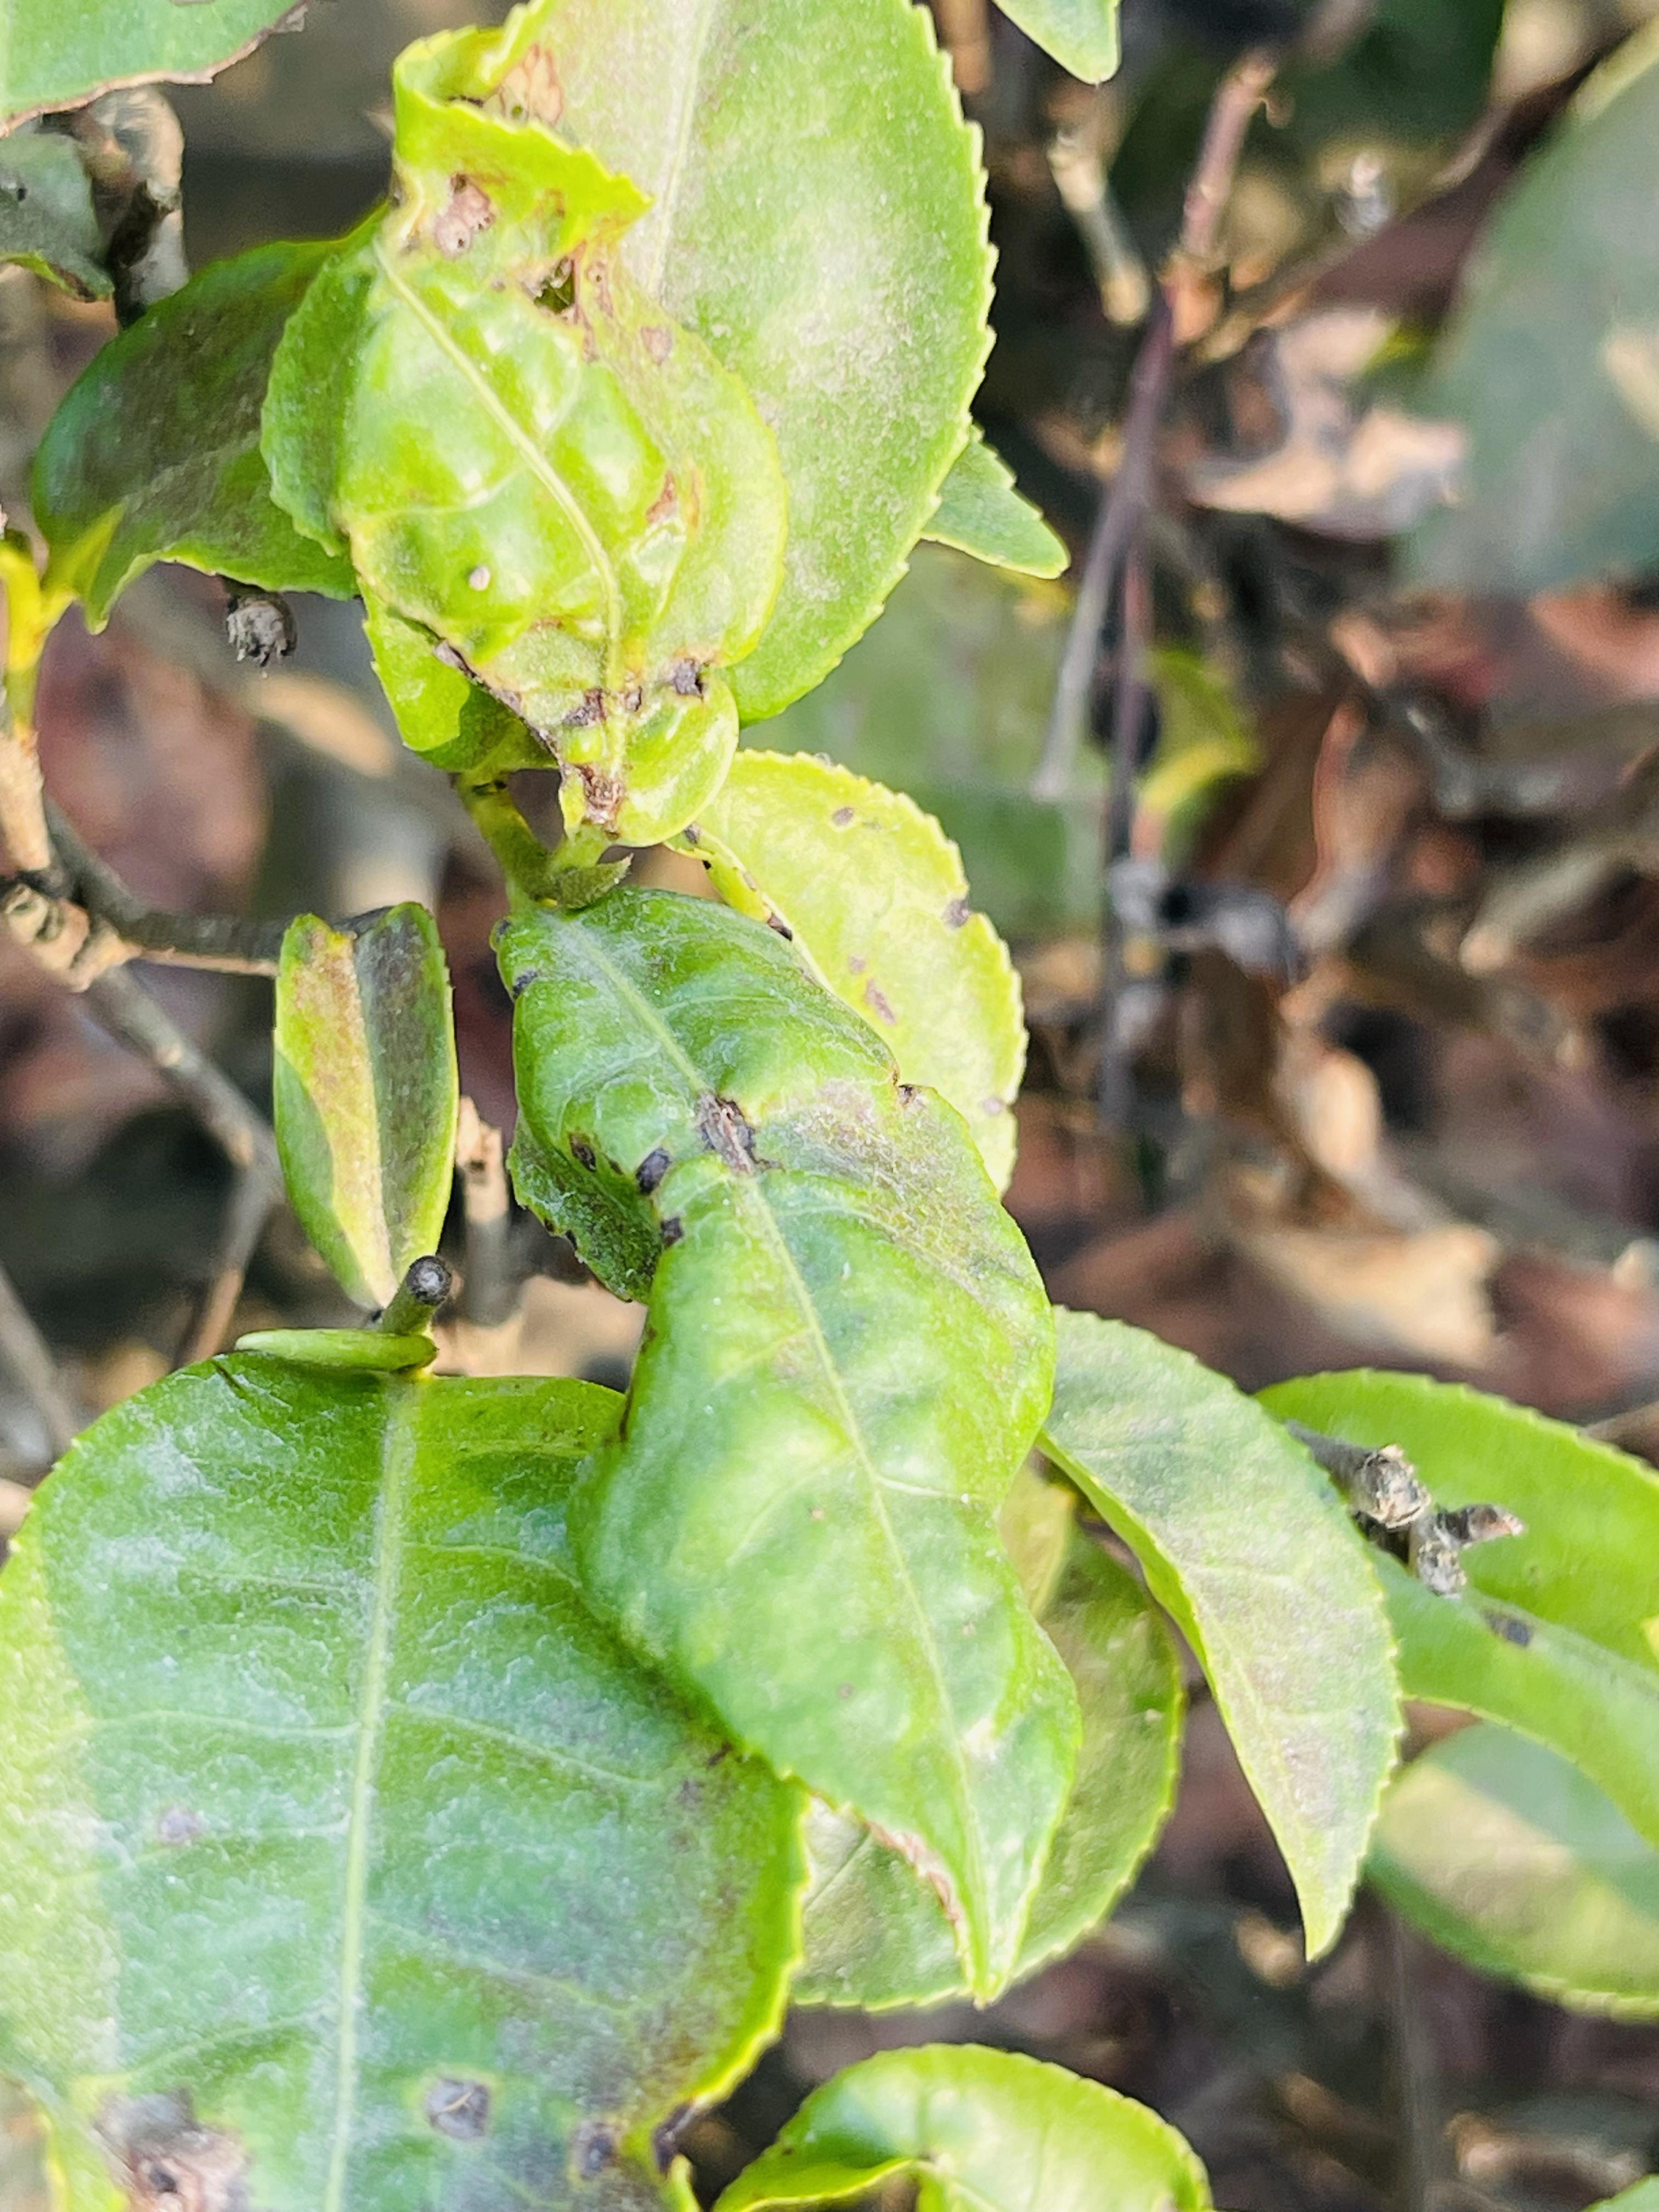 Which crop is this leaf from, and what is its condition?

tea, helopeltis
